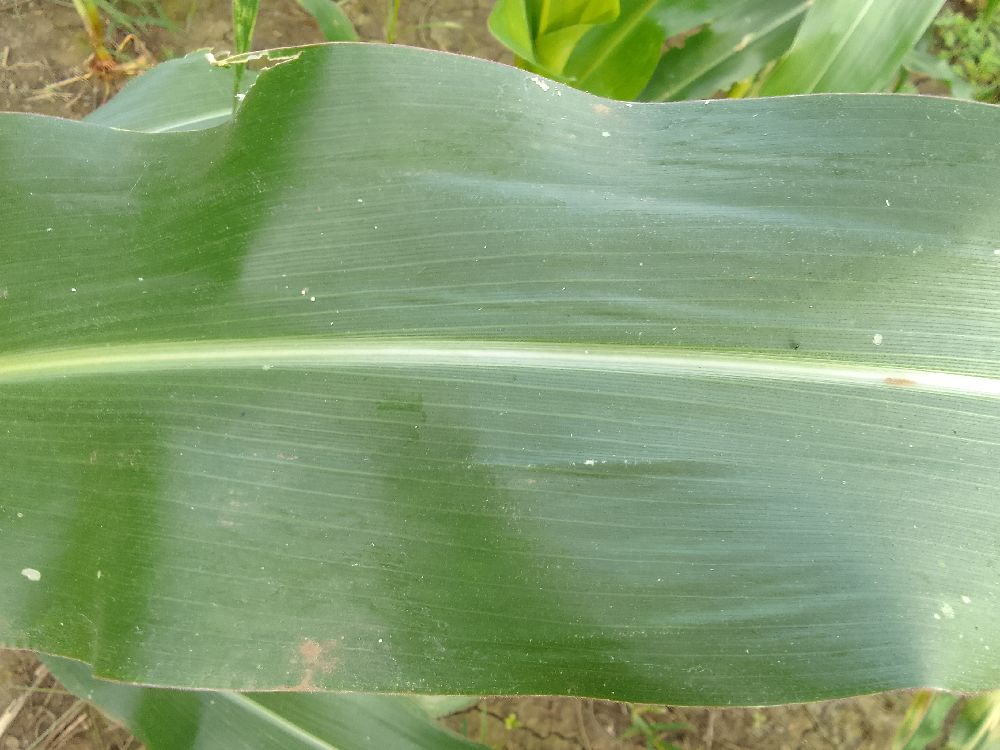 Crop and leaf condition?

maize, healthy
